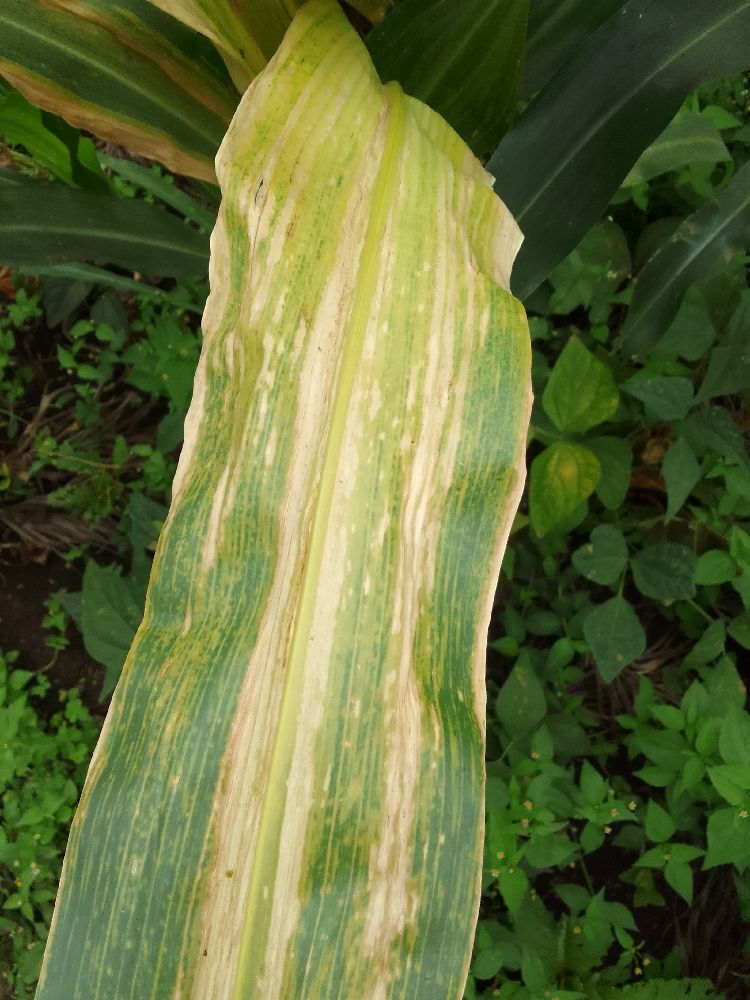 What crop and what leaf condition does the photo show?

maize, maize lethal necrosis
